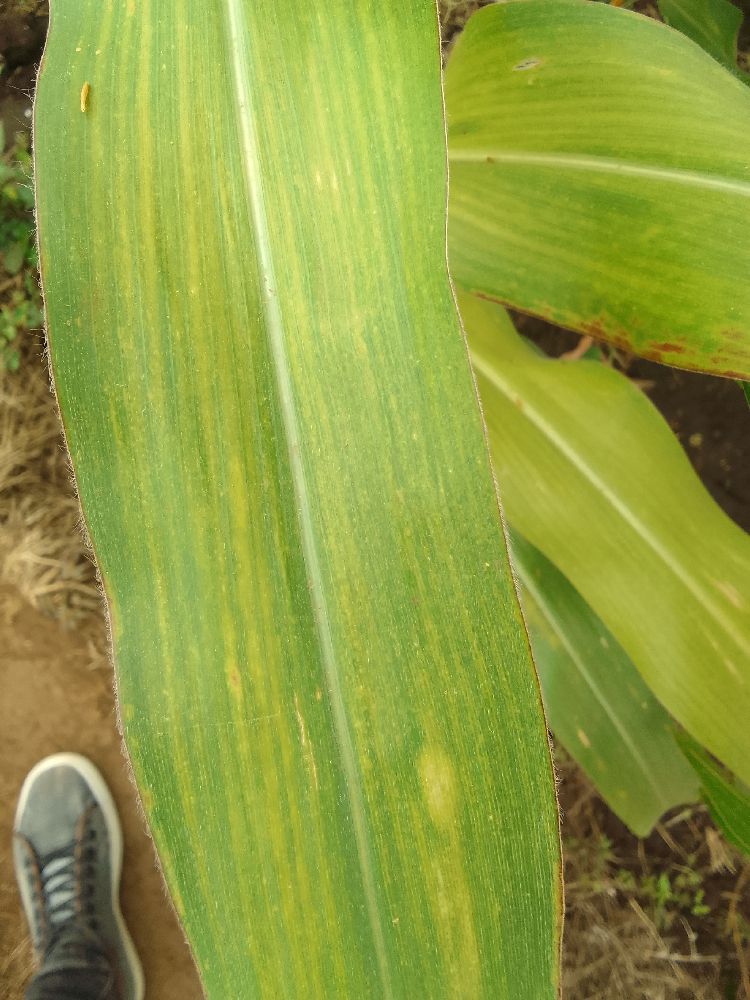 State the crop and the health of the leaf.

maize, maize lethal necrosis
